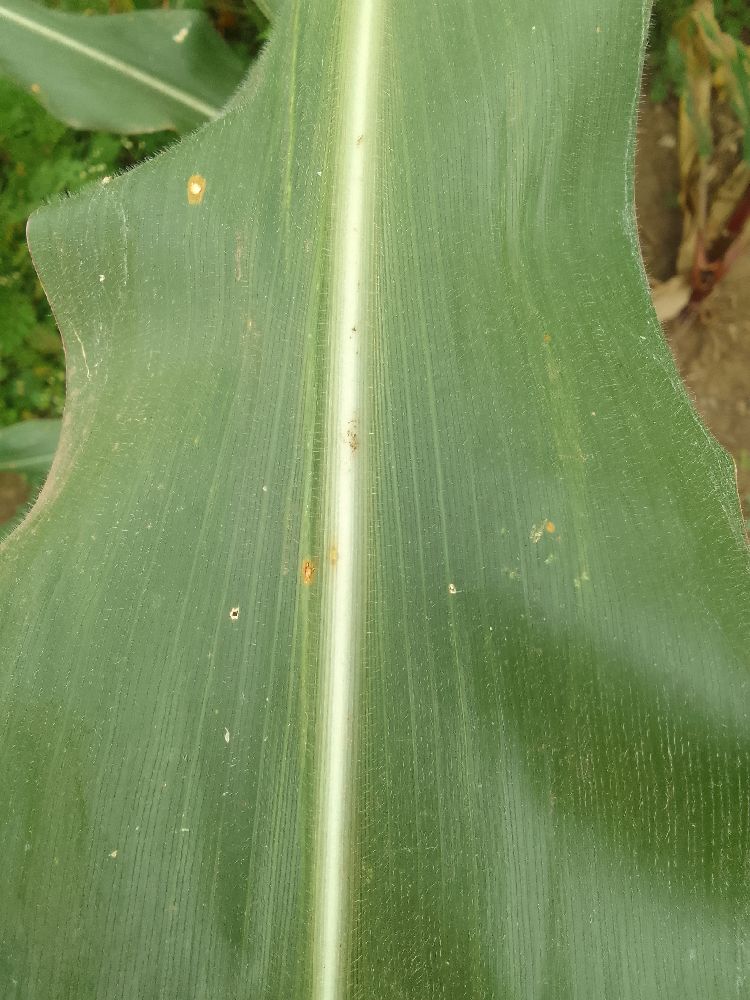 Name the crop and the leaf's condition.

maize, healthy
